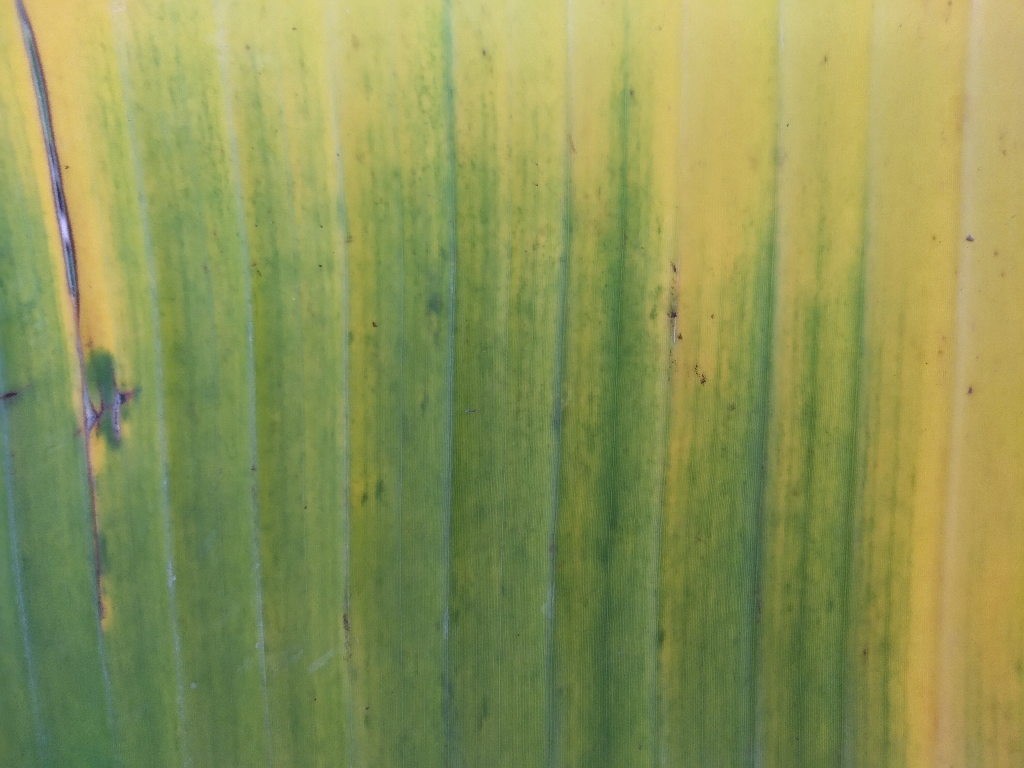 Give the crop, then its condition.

banana, fusarium wilt race 1
